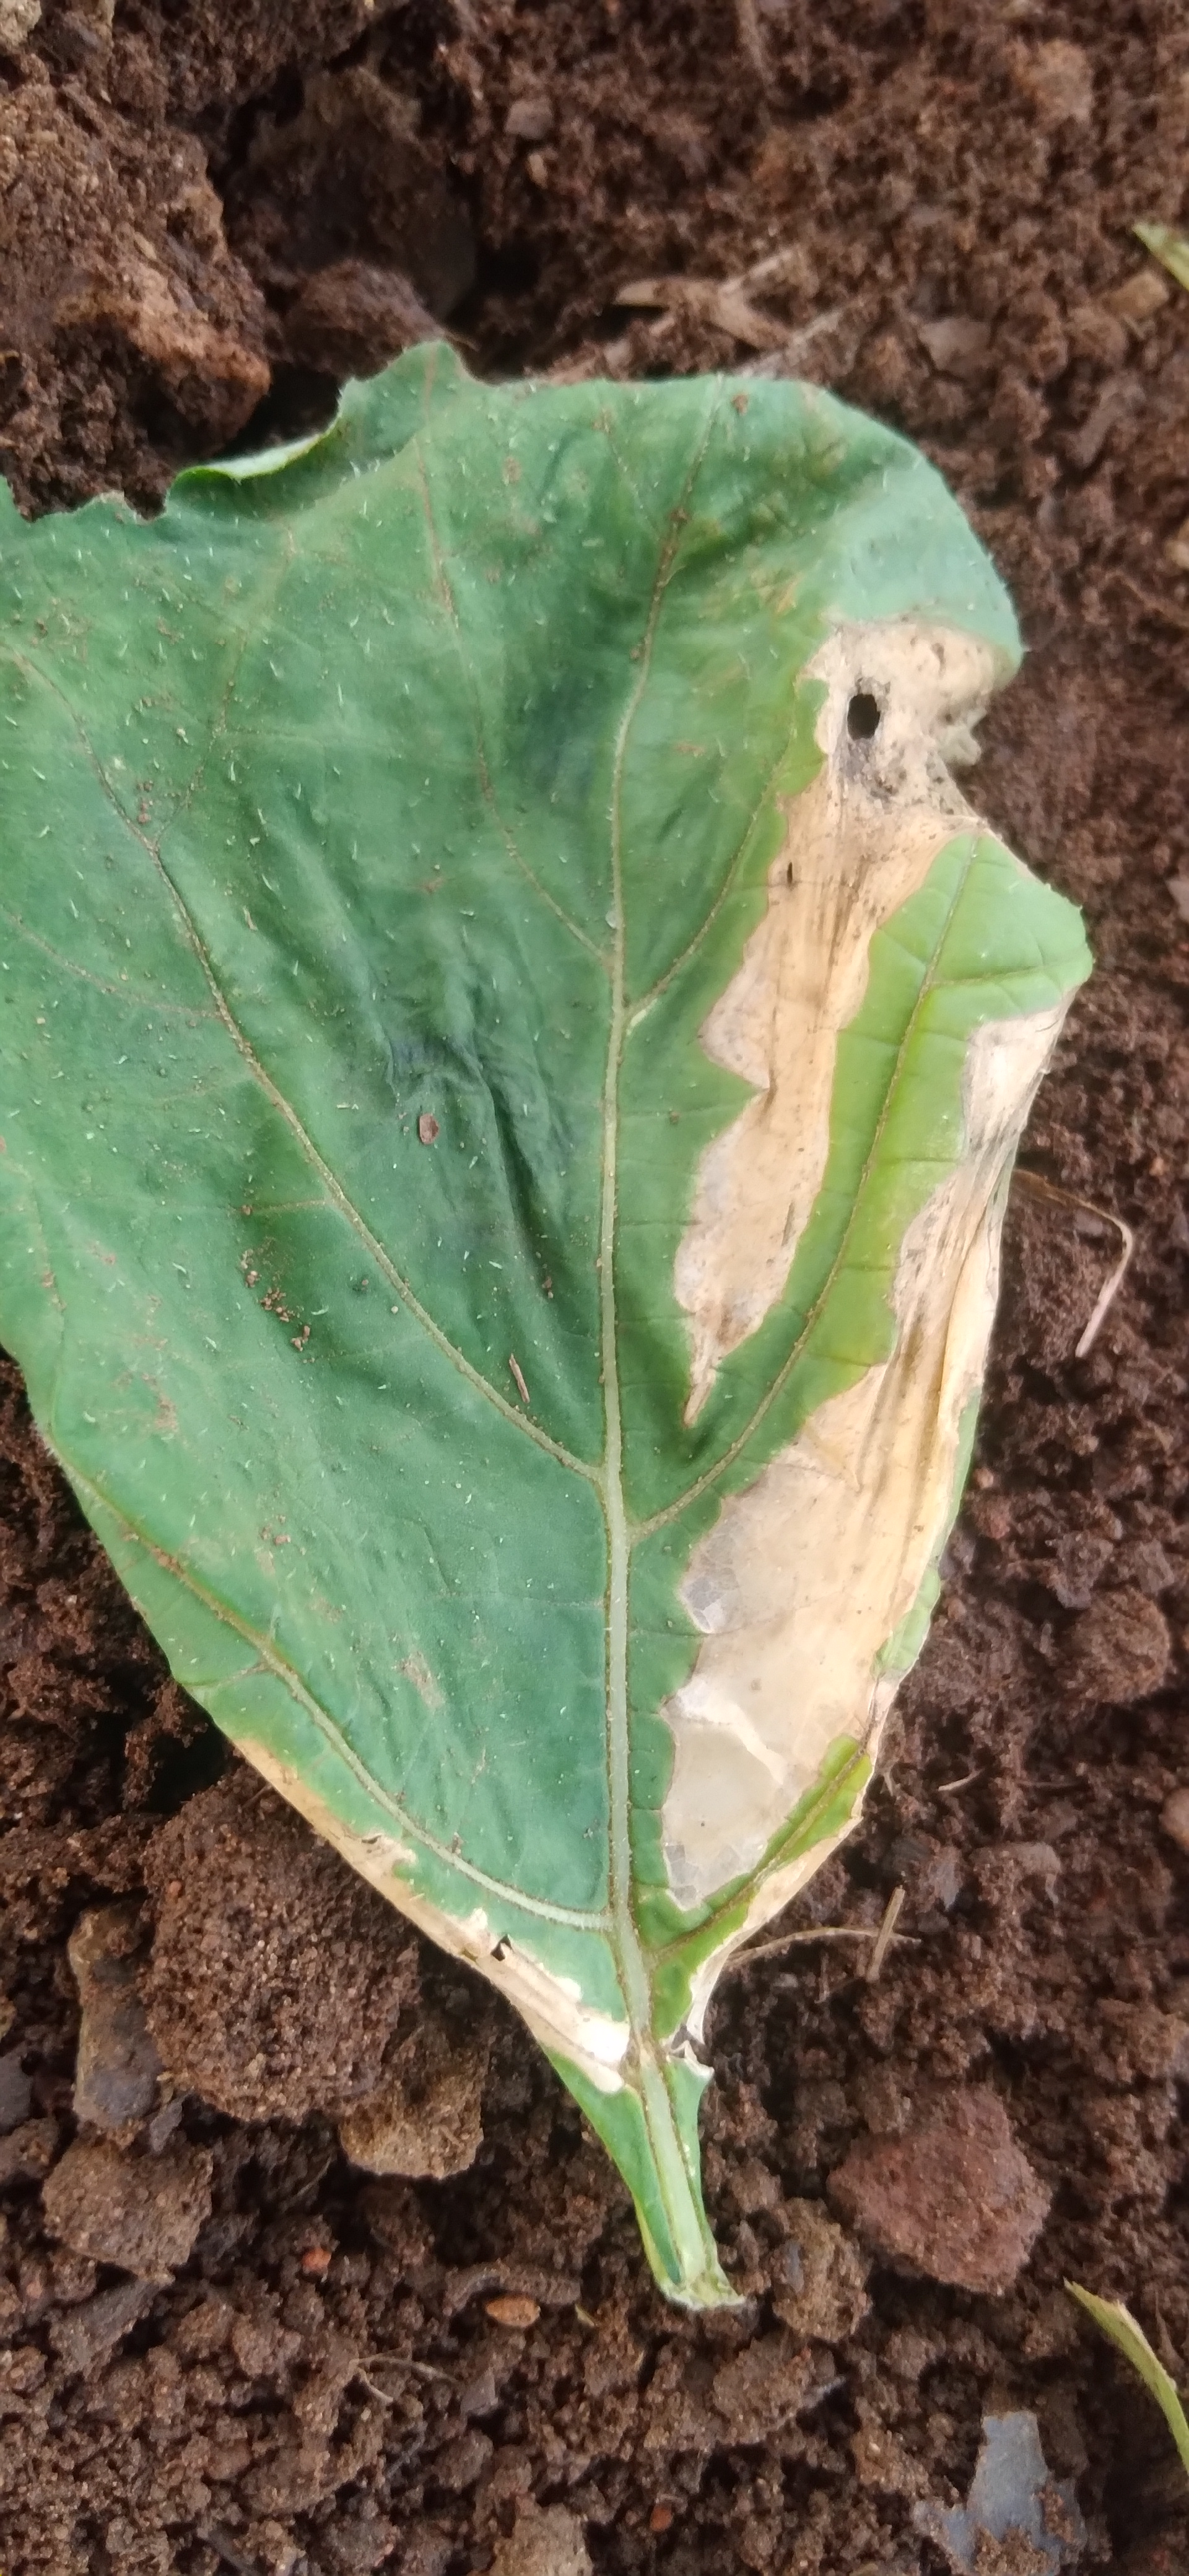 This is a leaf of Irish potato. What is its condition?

early blight
